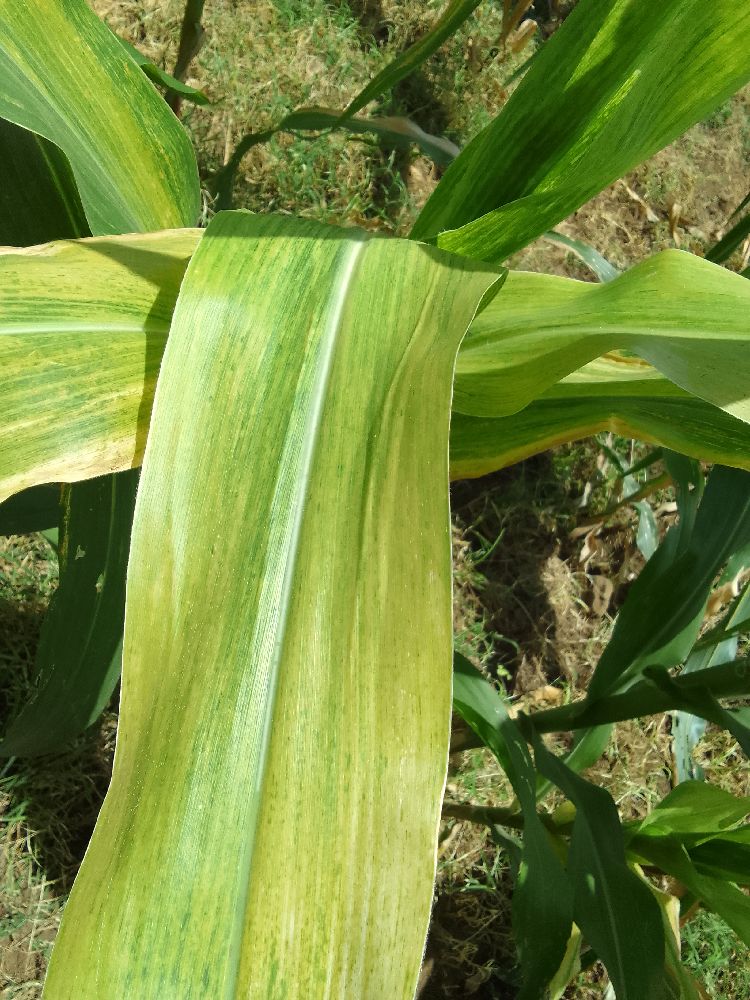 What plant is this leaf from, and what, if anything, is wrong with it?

maize, maize lethal necrosis
